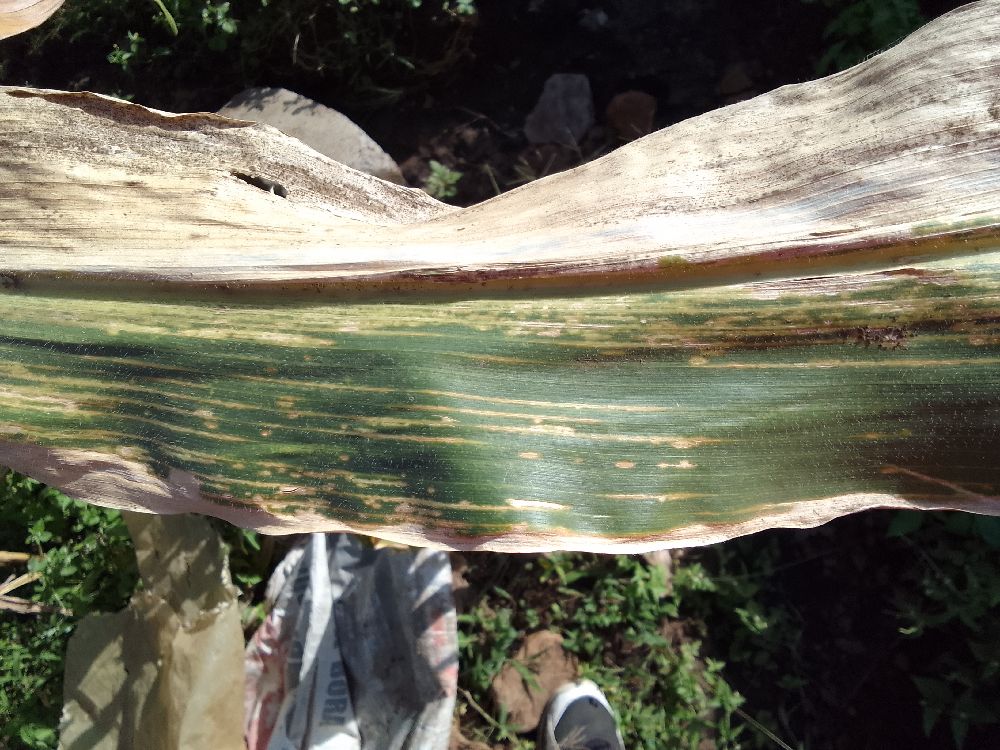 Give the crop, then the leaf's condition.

maize, maize lethal necrosis
